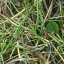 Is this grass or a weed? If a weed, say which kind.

grass
